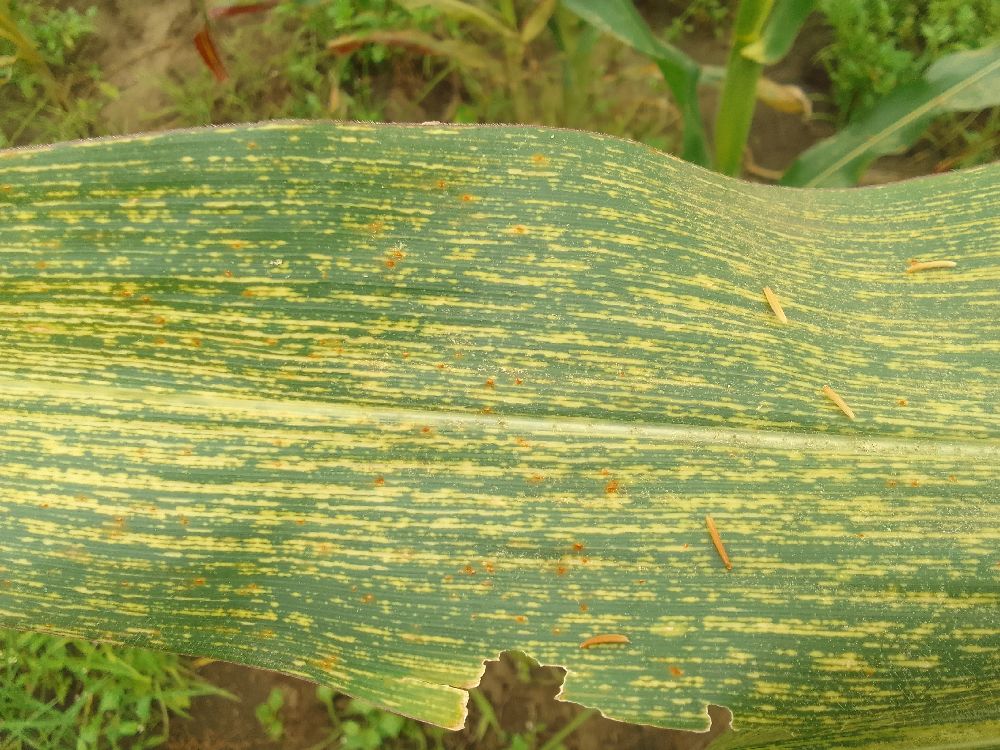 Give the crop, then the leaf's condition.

maize, maize streak virus
